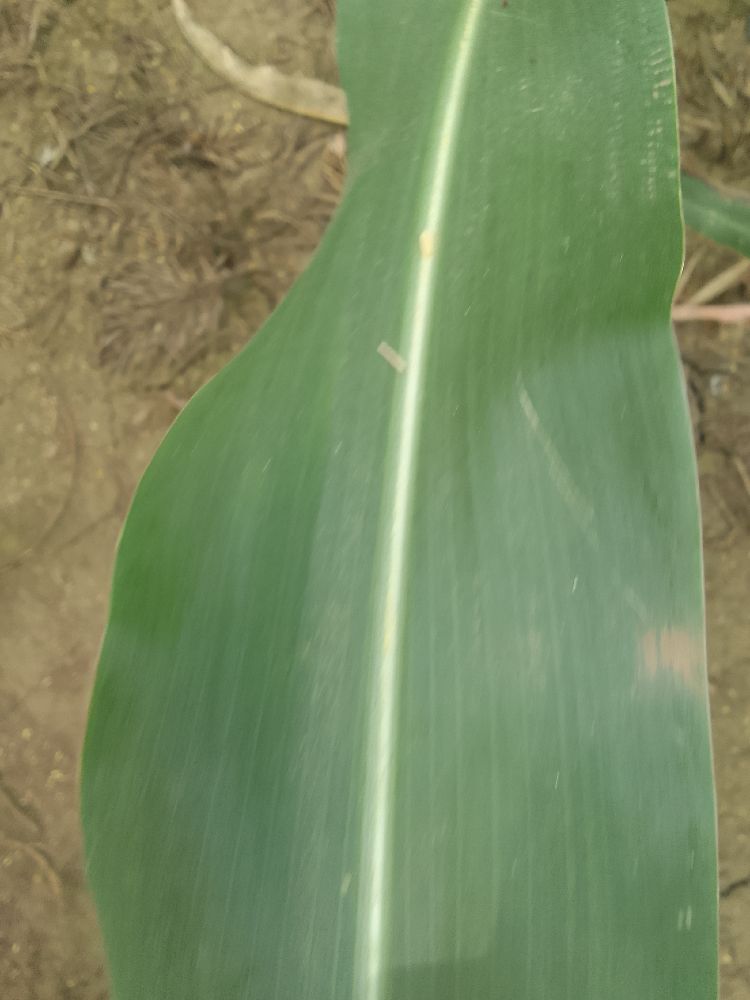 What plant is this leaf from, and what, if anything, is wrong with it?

maize, healthy
